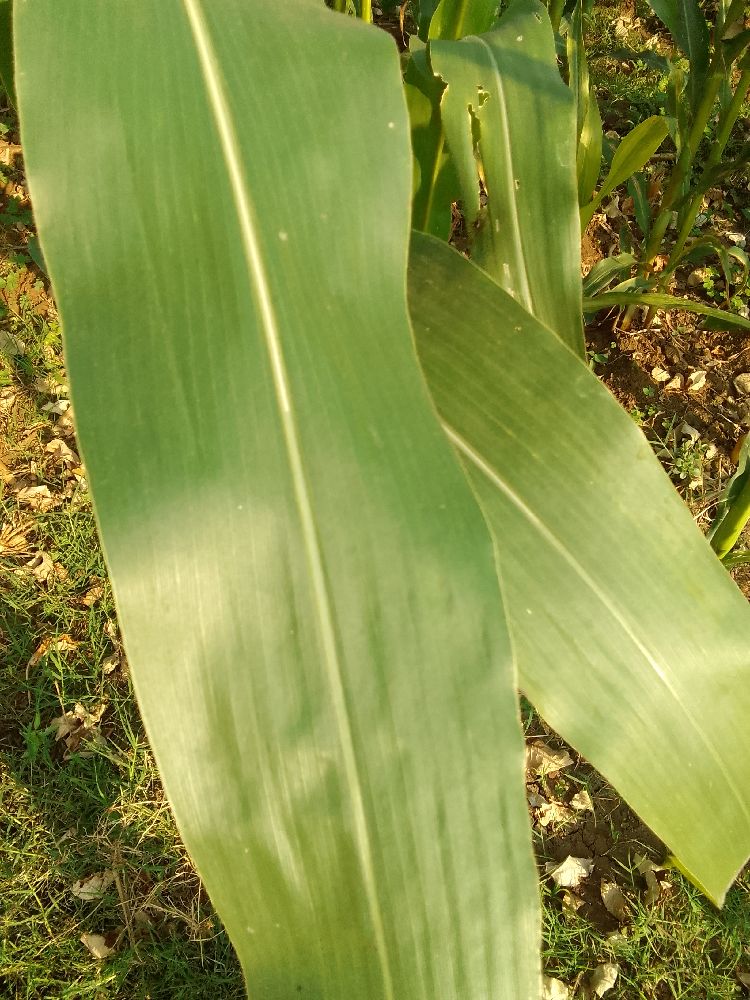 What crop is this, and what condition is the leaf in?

maize, healthy
